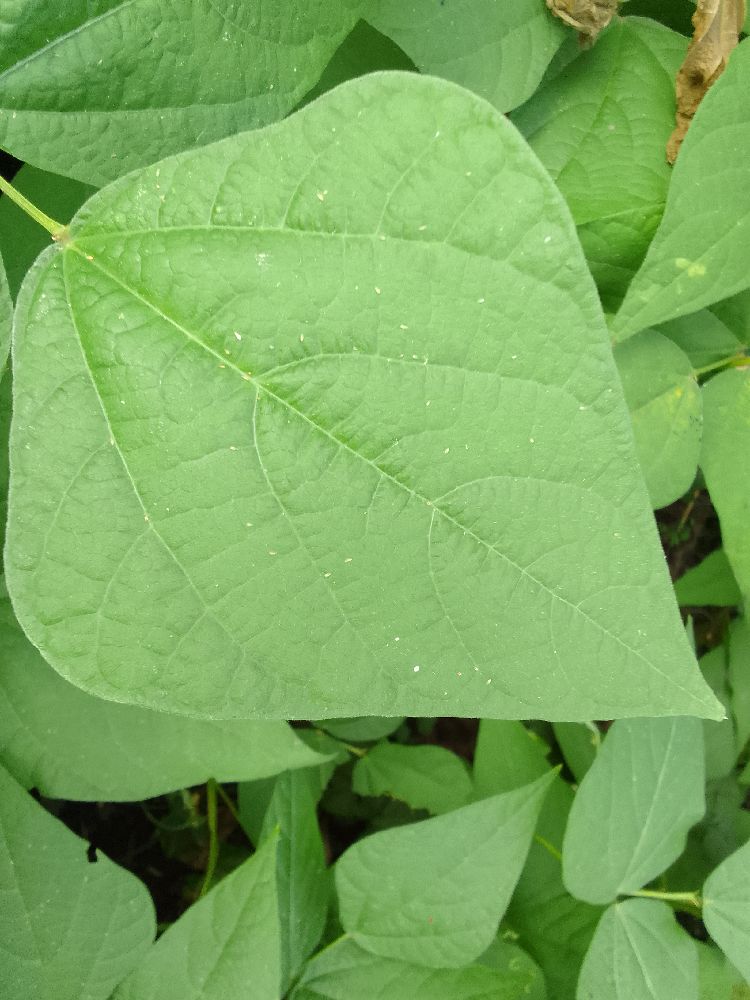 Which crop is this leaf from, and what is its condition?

common bean, healthy
